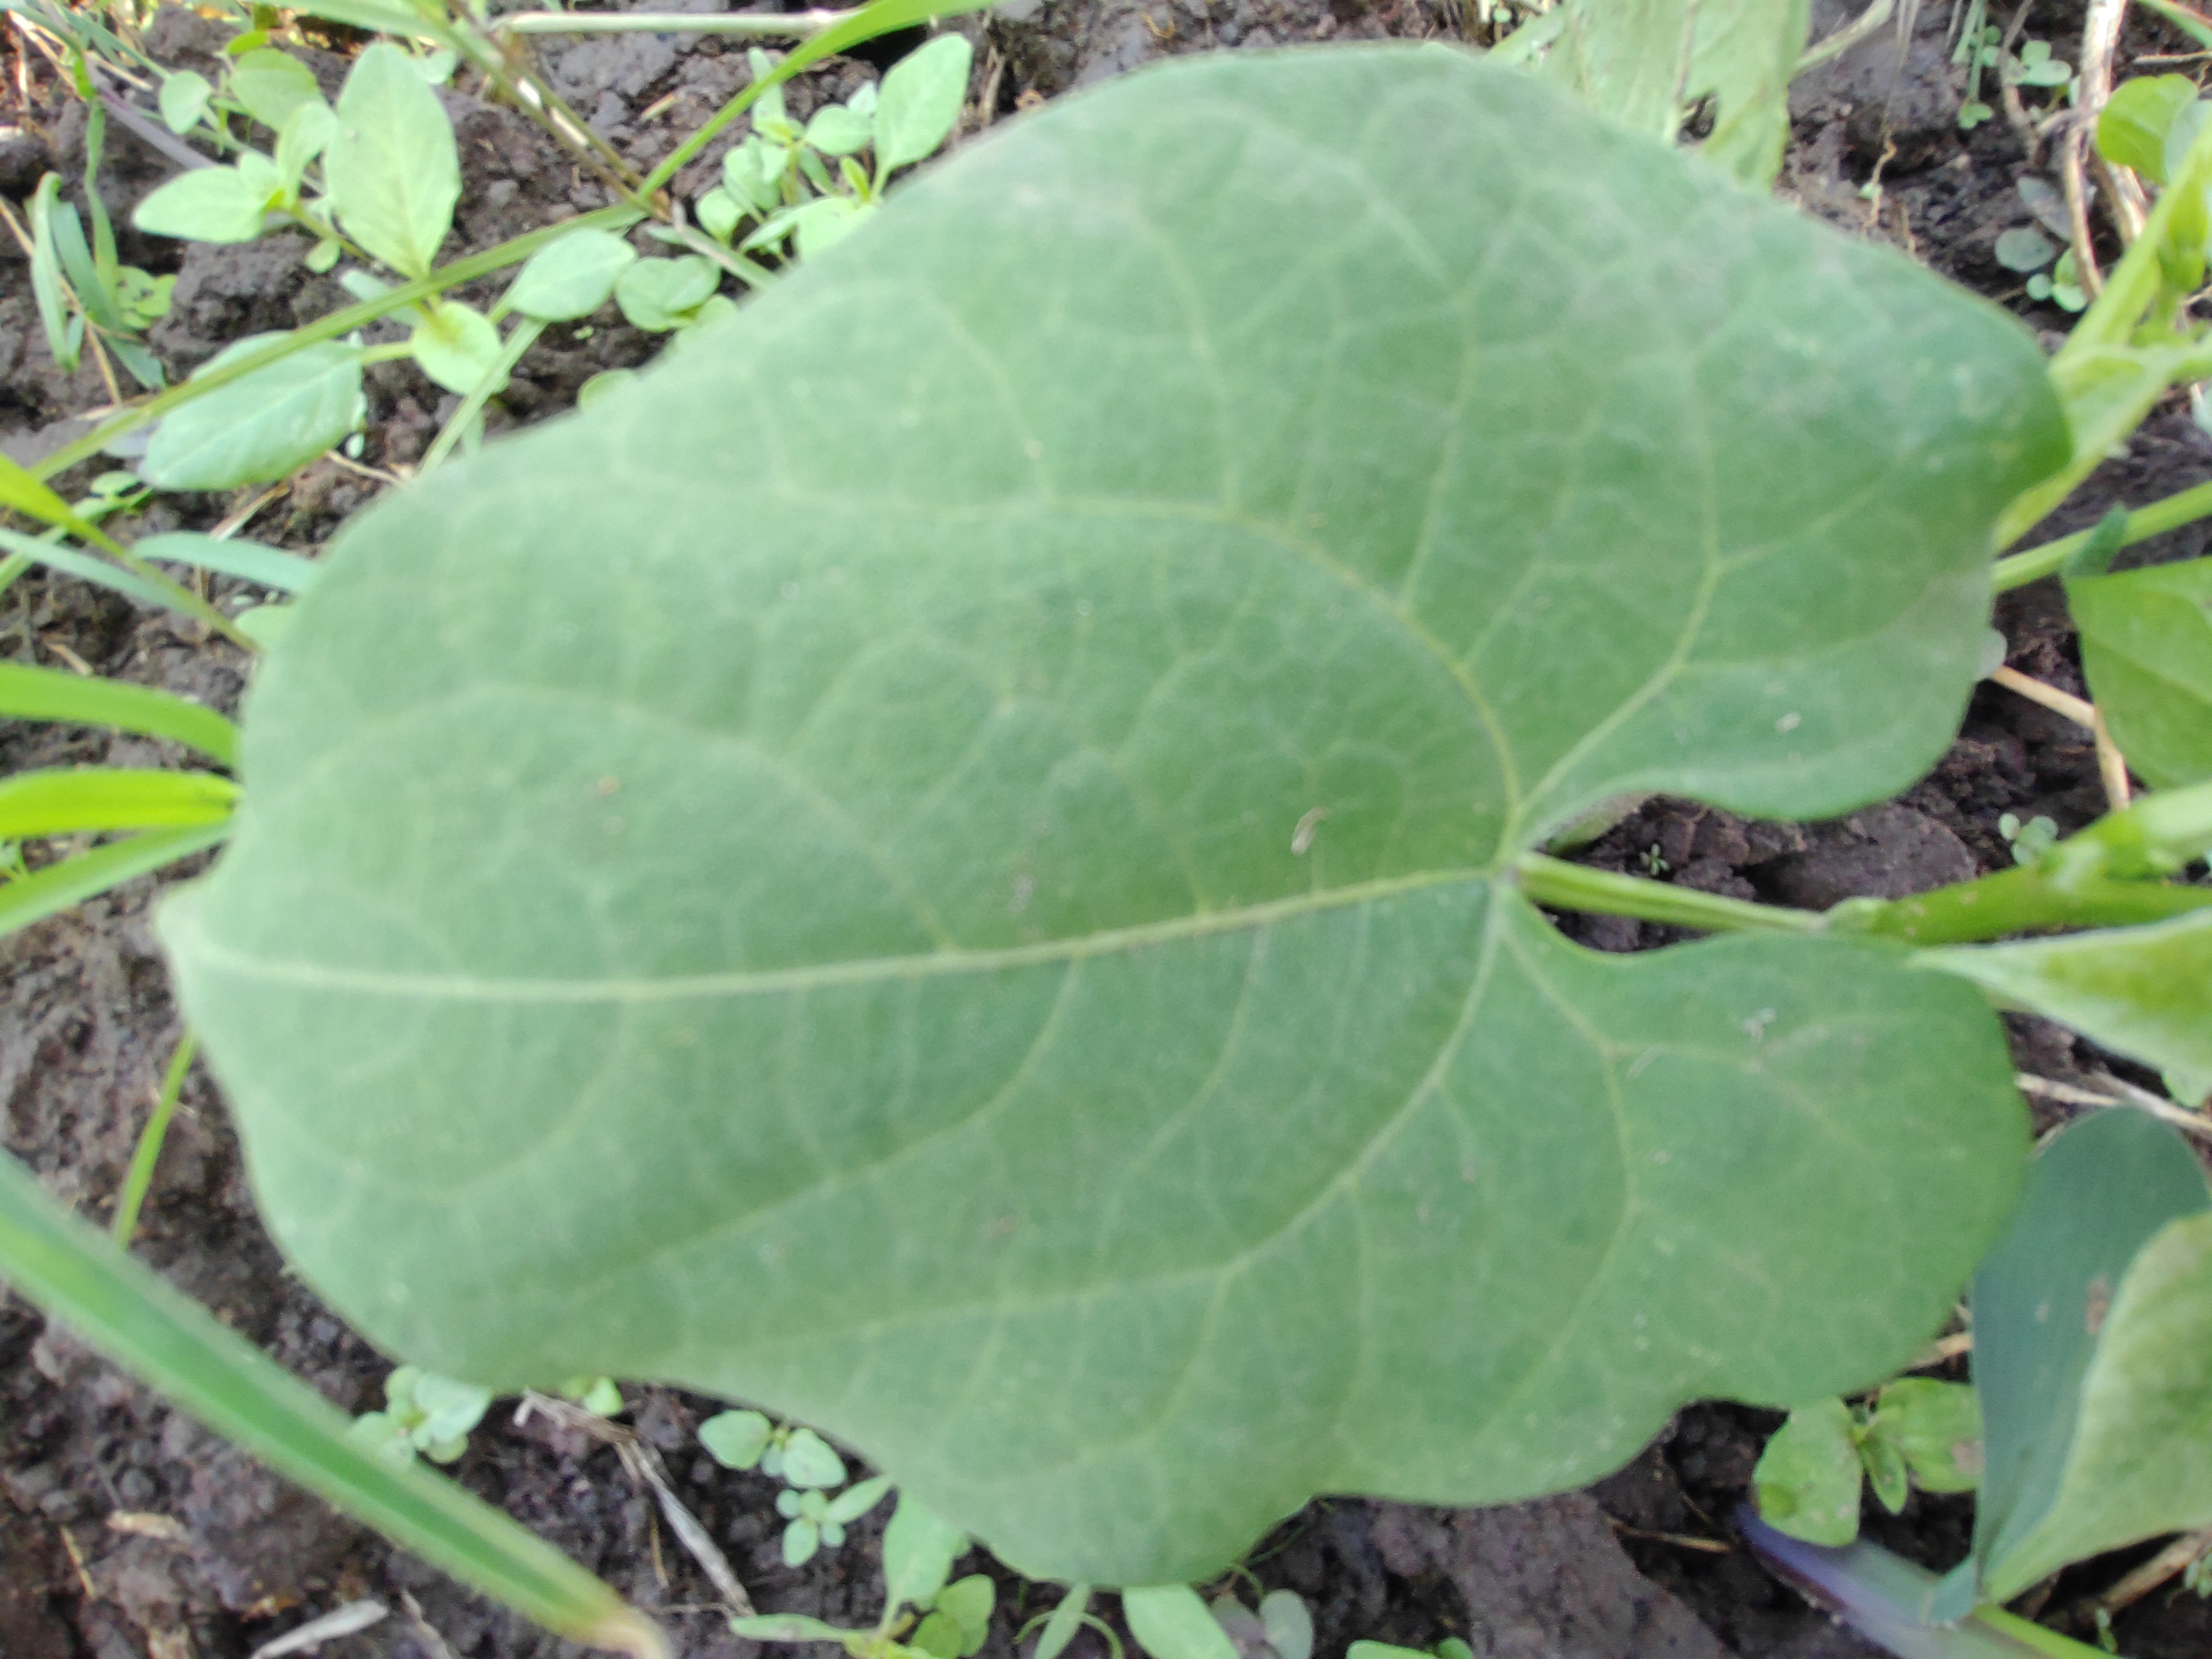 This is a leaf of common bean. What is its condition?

healthy
